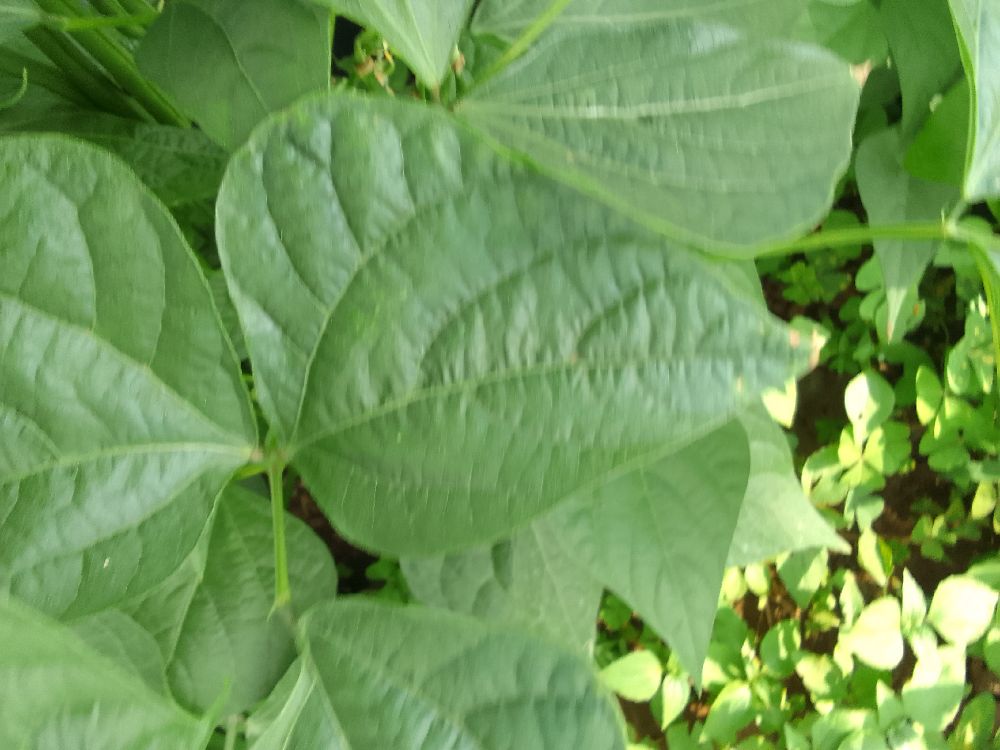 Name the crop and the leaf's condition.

common bean, healthy
